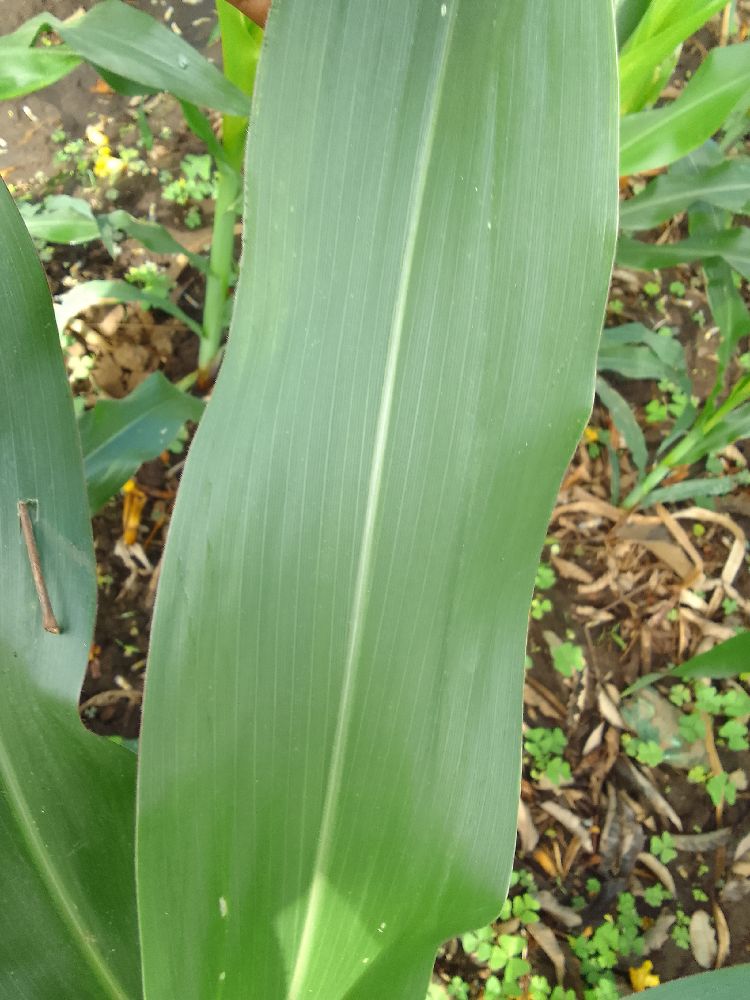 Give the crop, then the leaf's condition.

maize, healthy
